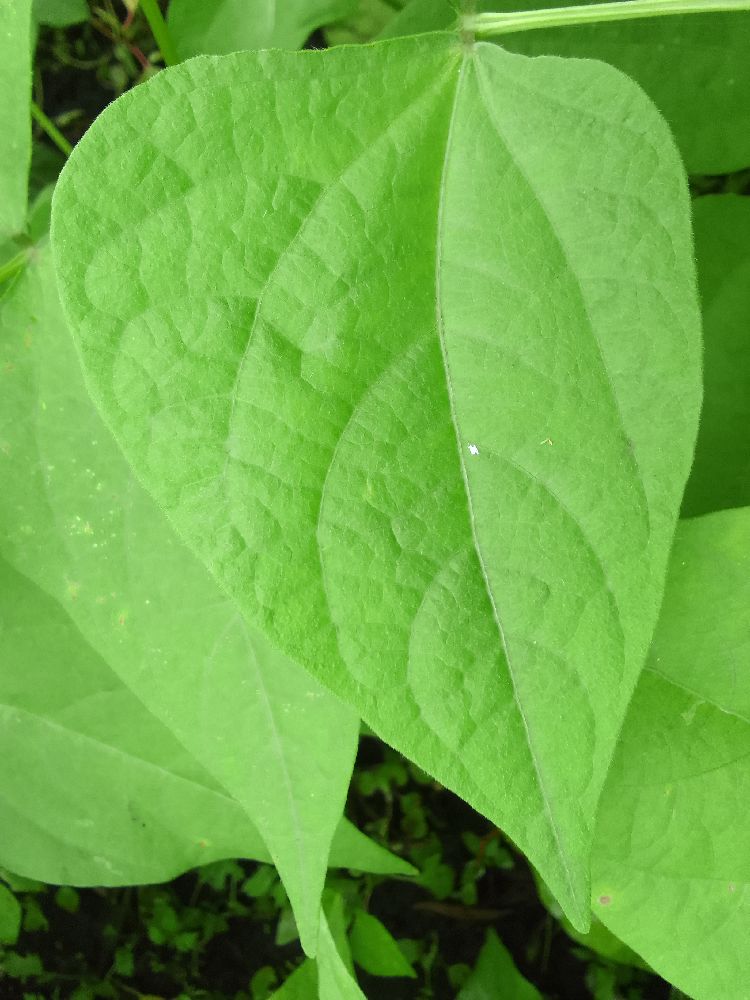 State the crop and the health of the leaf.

common bean, healthy
